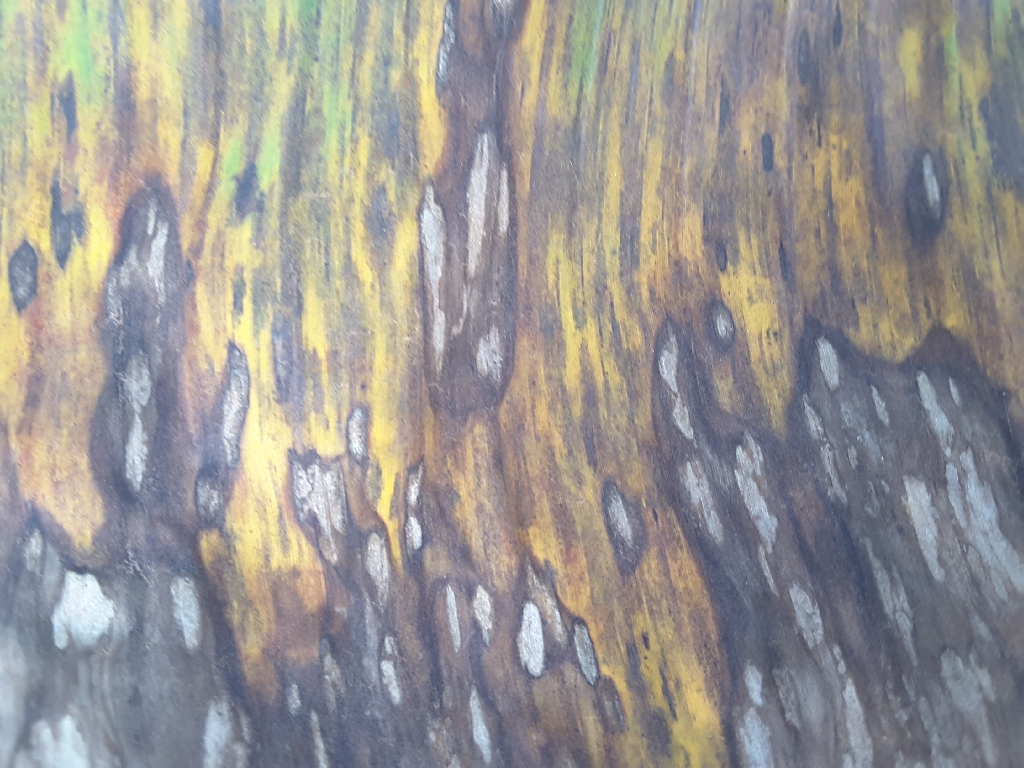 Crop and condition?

banana, black sigatoka
